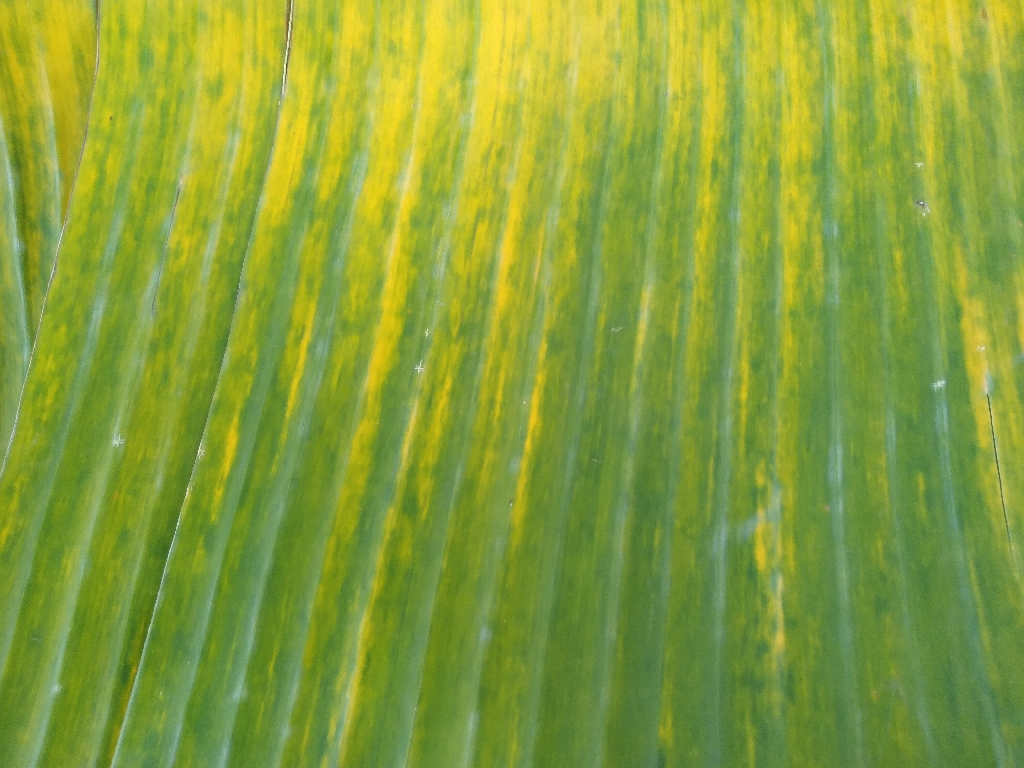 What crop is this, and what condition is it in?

banana, fusarium wilt race 1
